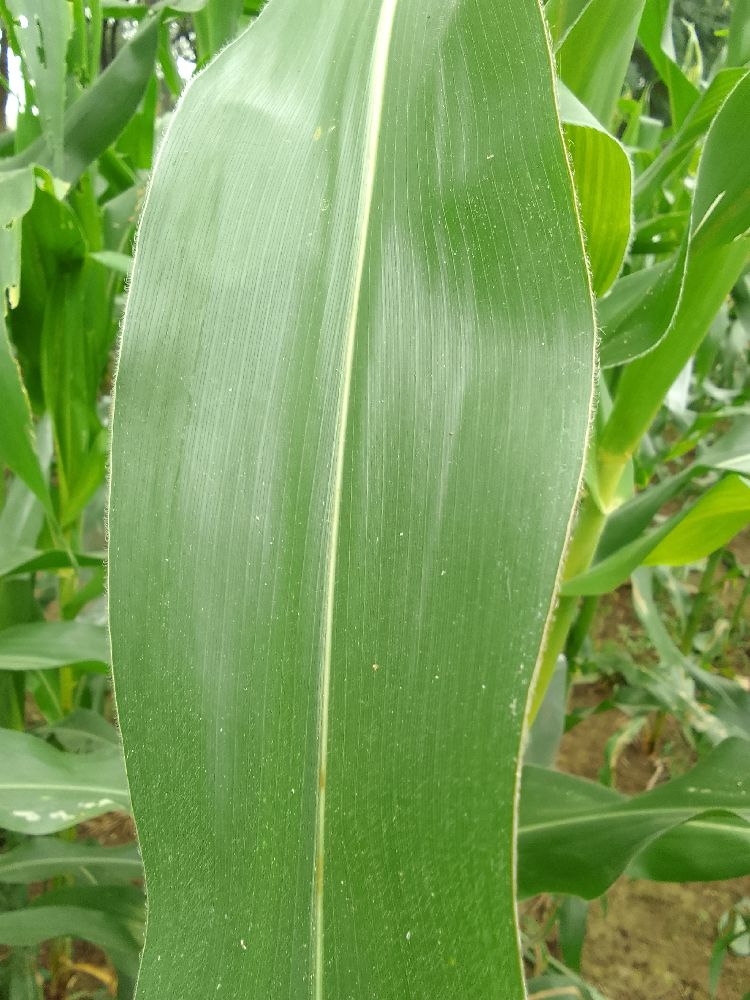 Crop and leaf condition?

maize, healthy
